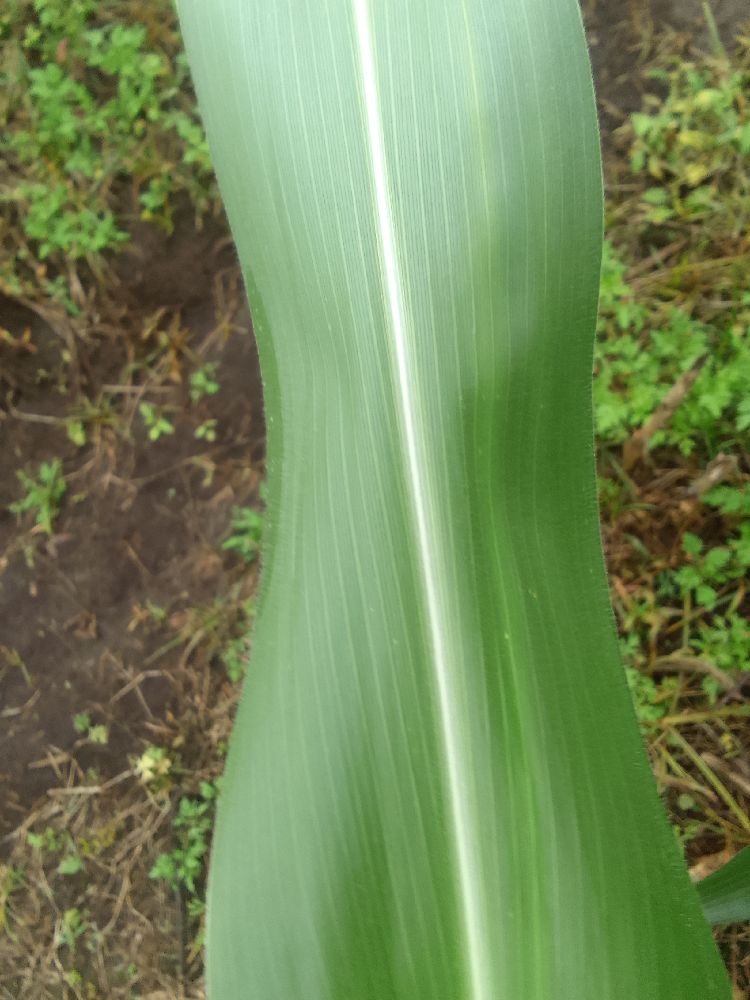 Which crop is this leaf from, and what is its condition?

maize, healthy
